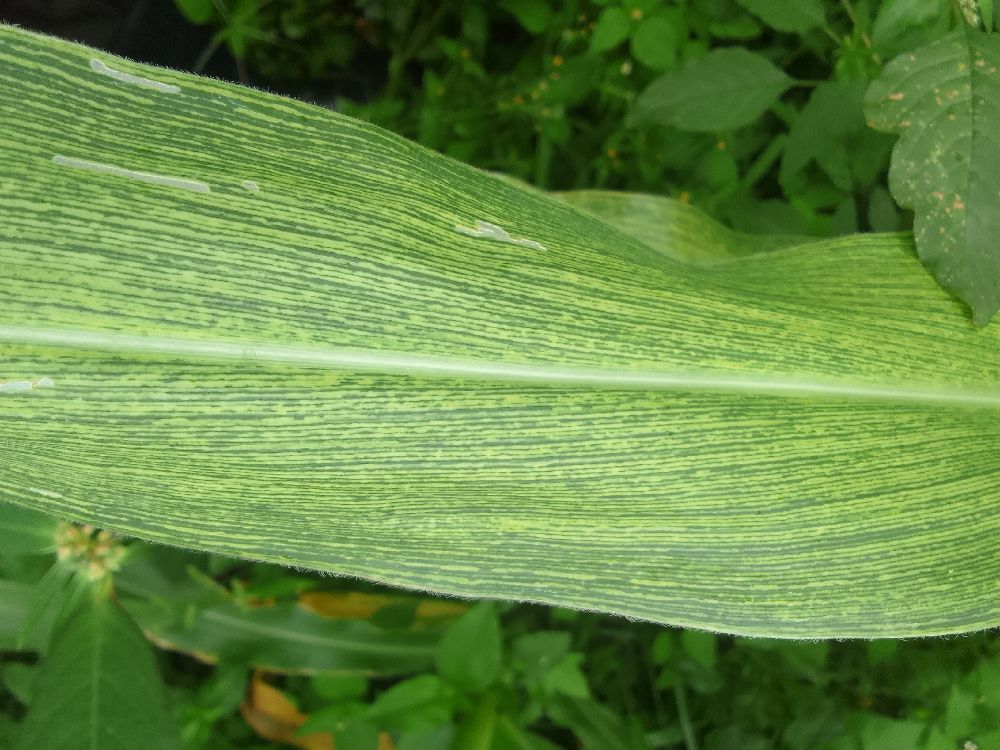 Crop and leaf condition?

maize, maize streak virus
